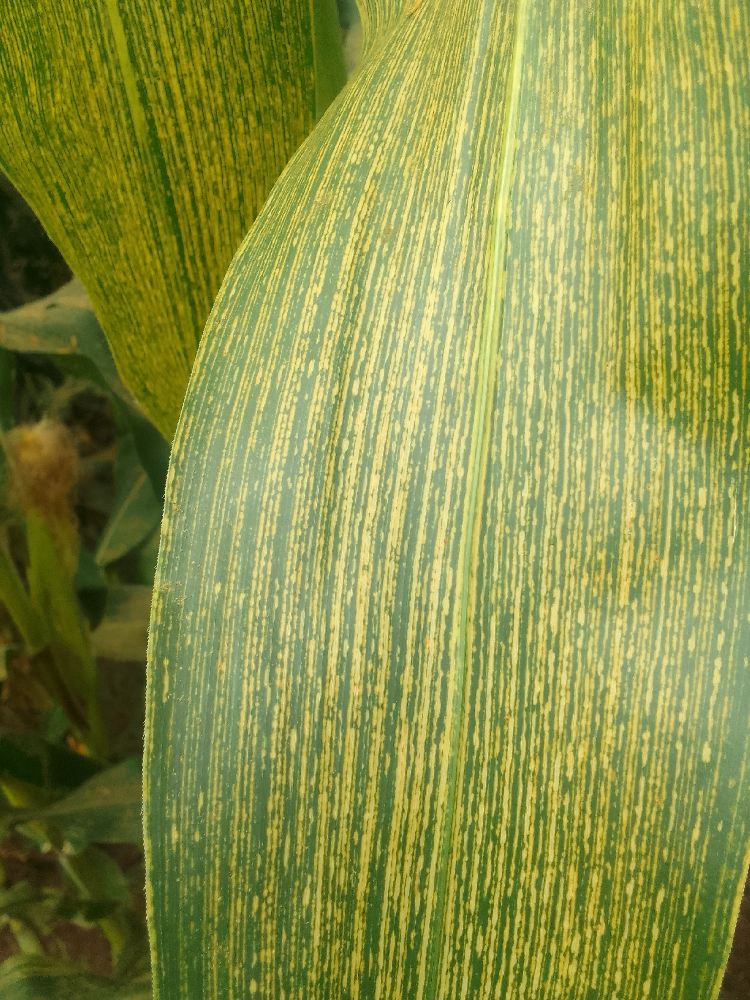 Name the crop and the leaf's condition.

maize, maize streak virus
